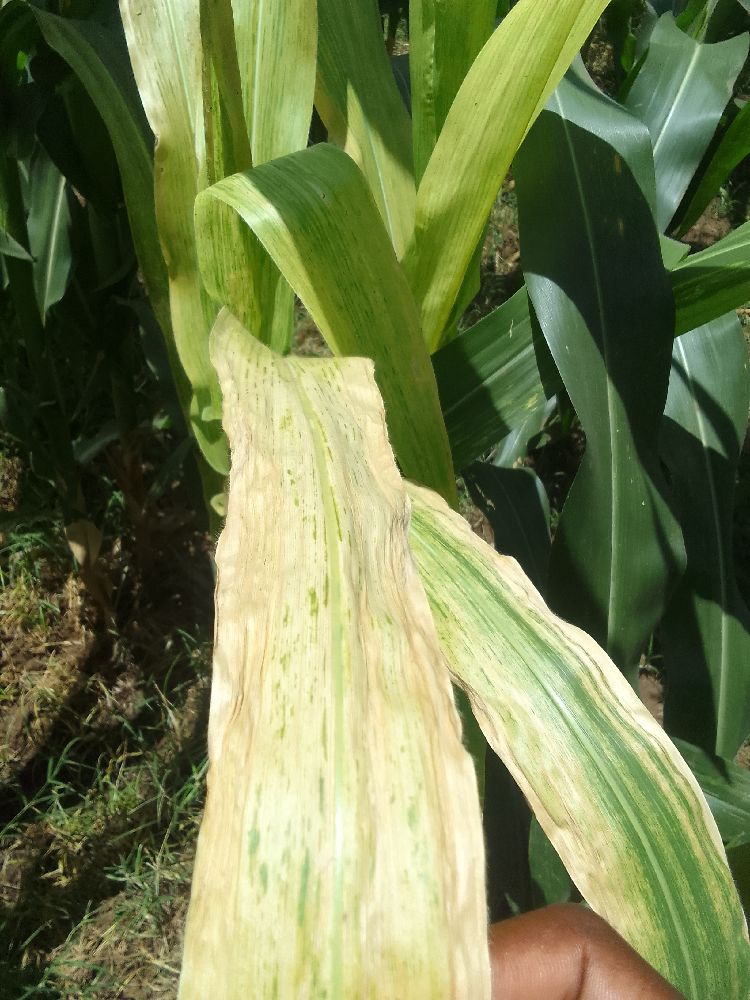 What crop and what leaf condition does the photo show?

maize, maize lethal necrosis
